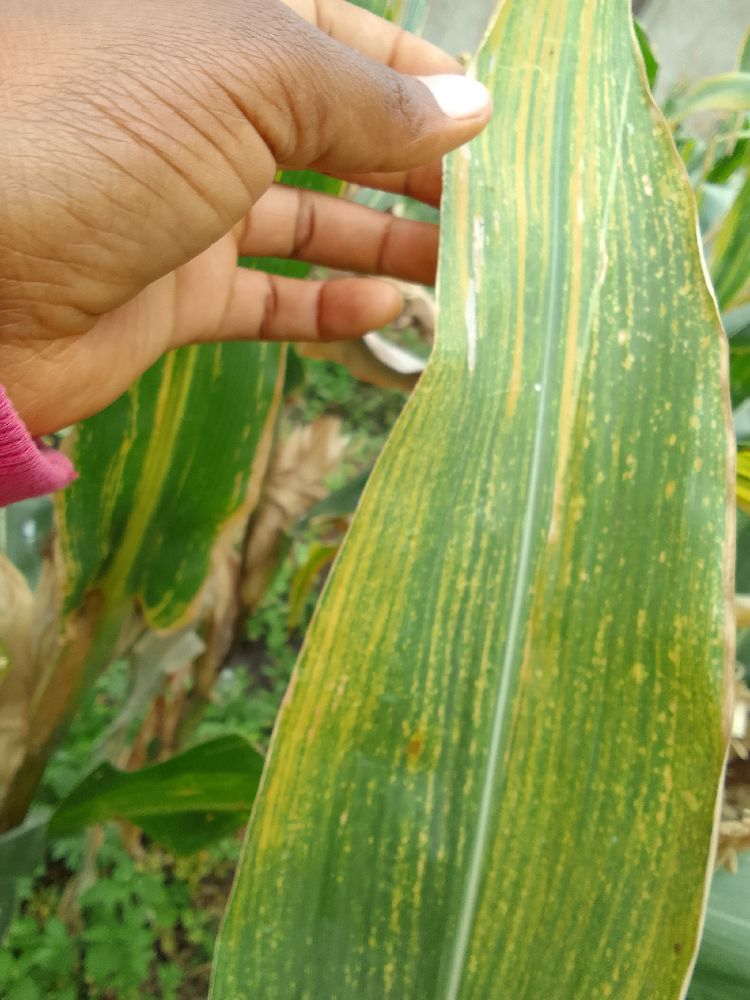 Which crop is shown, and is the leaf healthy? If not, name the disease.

maize, maize lethal necrosis
